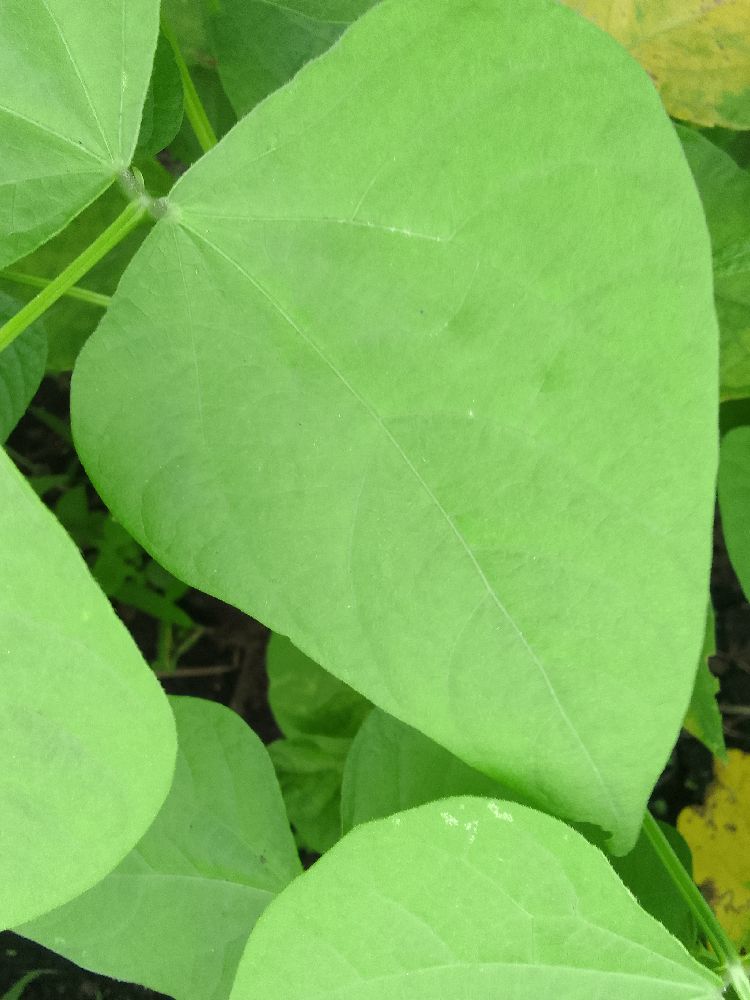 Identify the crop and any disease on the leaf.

common bean, healthy
